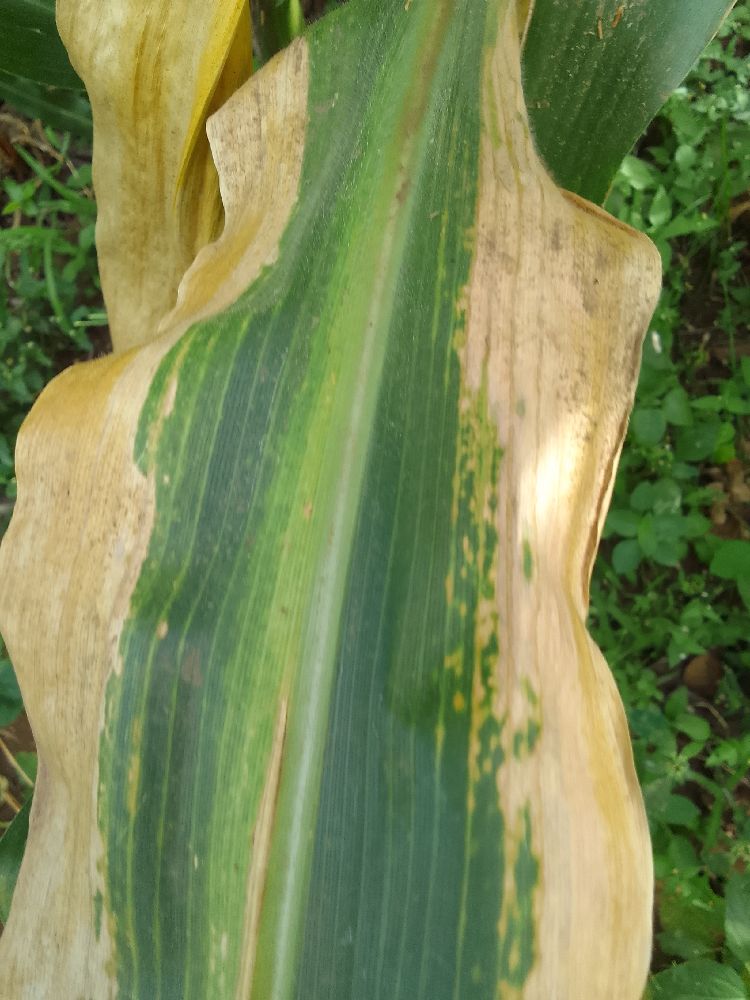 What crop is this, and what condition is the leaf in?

maize, maize lethal necrosis
